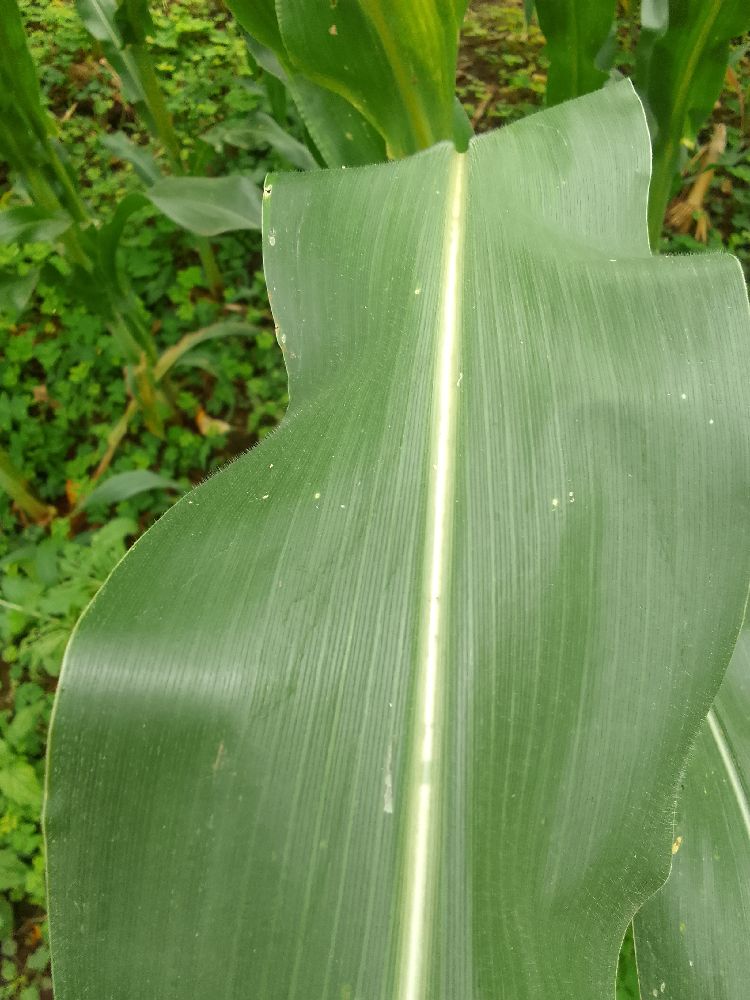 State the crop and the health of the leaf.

maize, healthy
